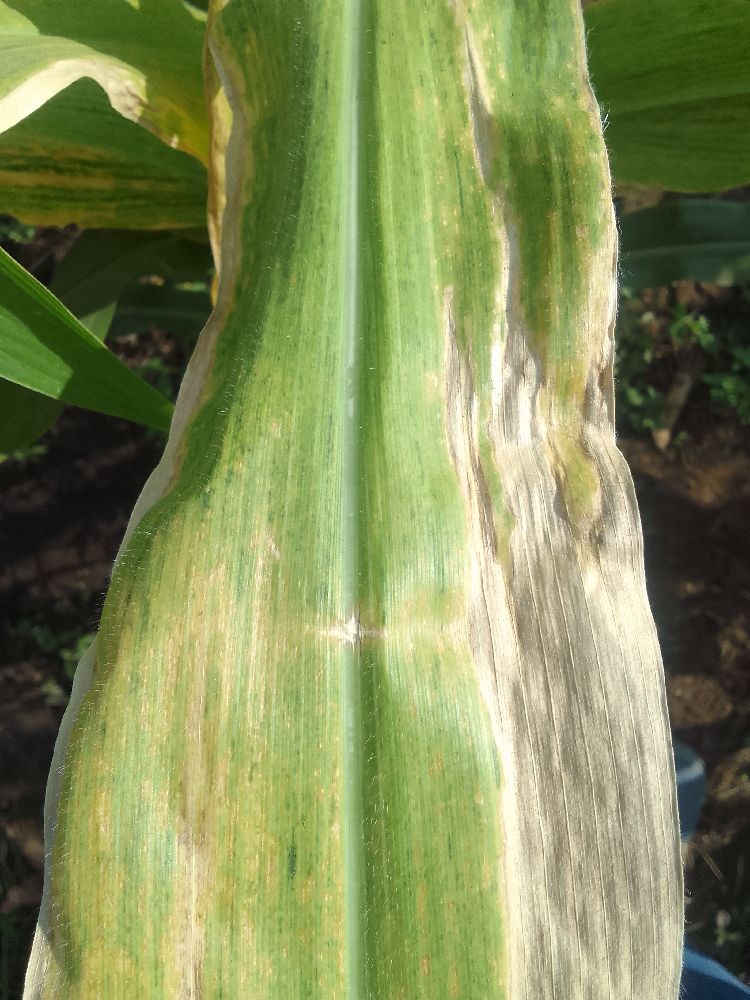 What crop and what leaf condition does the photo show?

maize, maize lethal necrosis
